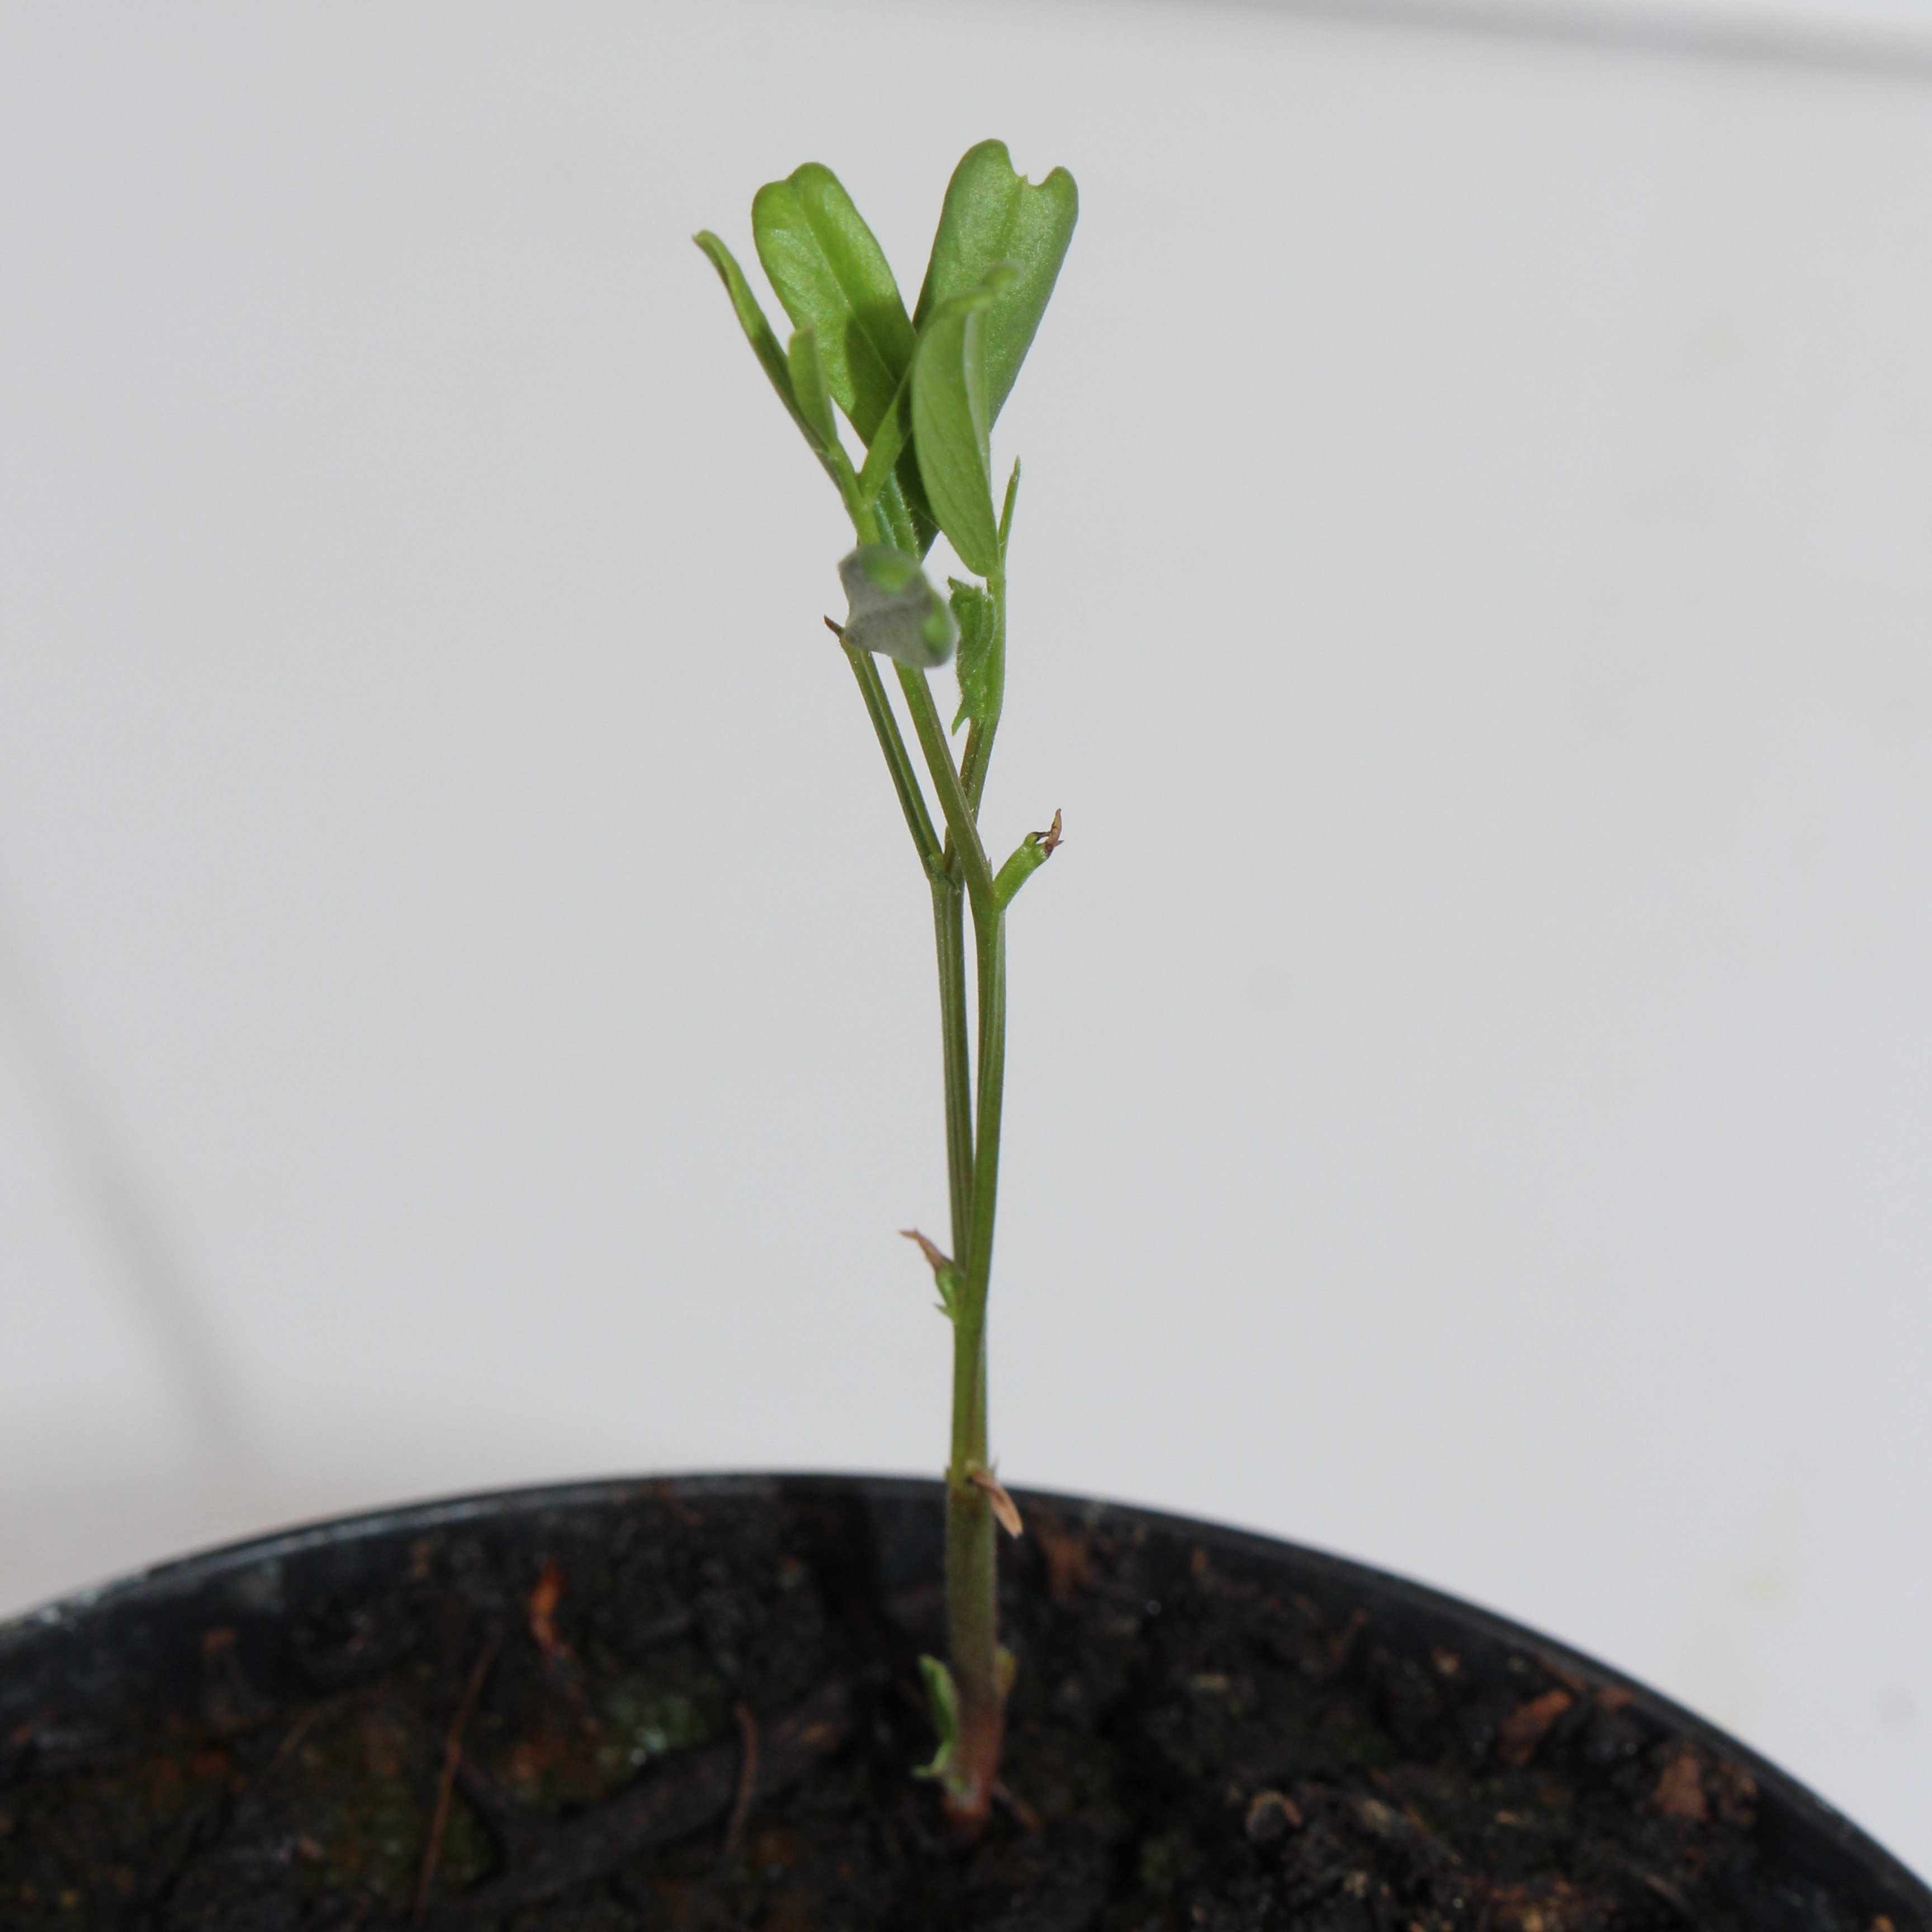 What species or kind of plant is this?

Vicia sativa
